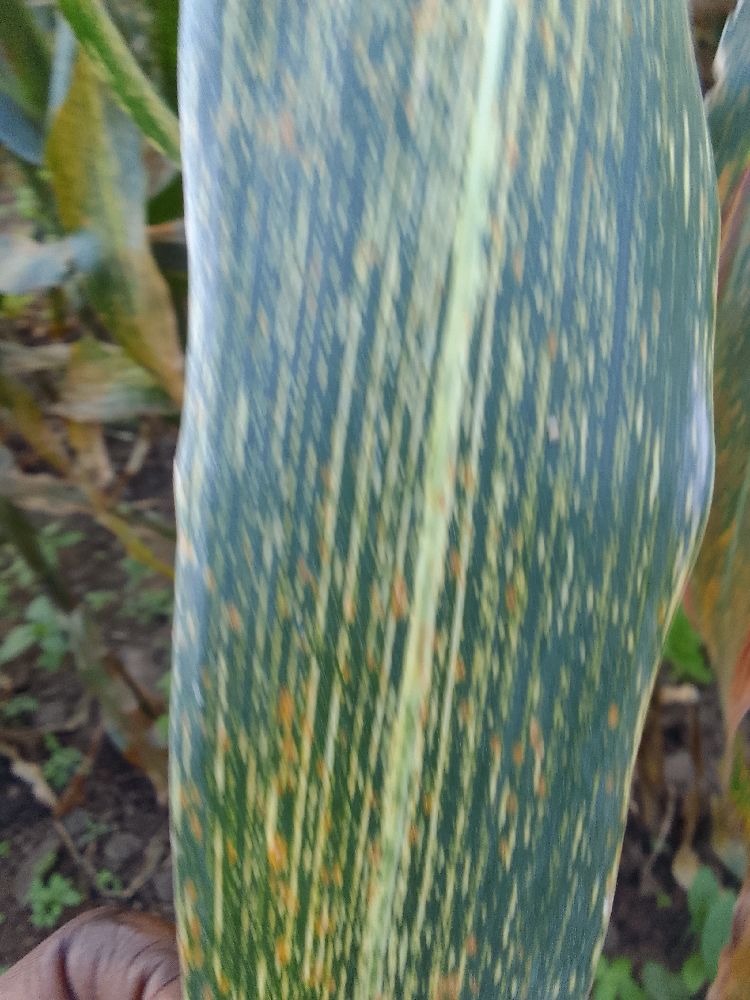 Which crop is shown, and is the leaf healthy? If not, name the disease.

maize, maize streak virus
